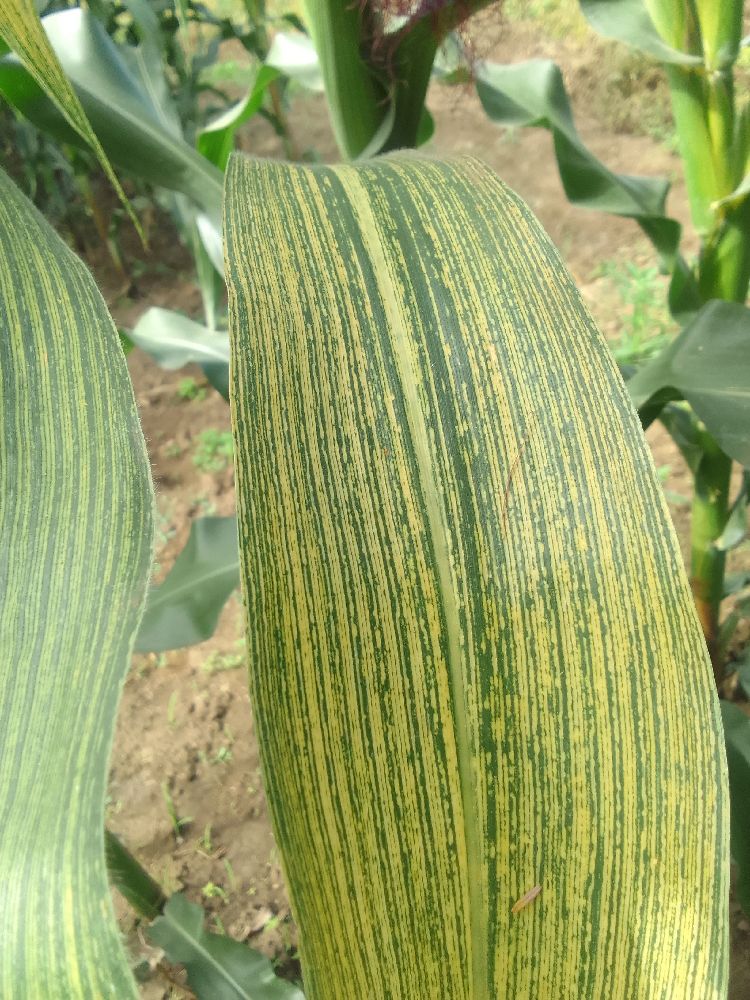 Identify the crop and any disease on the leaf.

maize, maize streak virus
